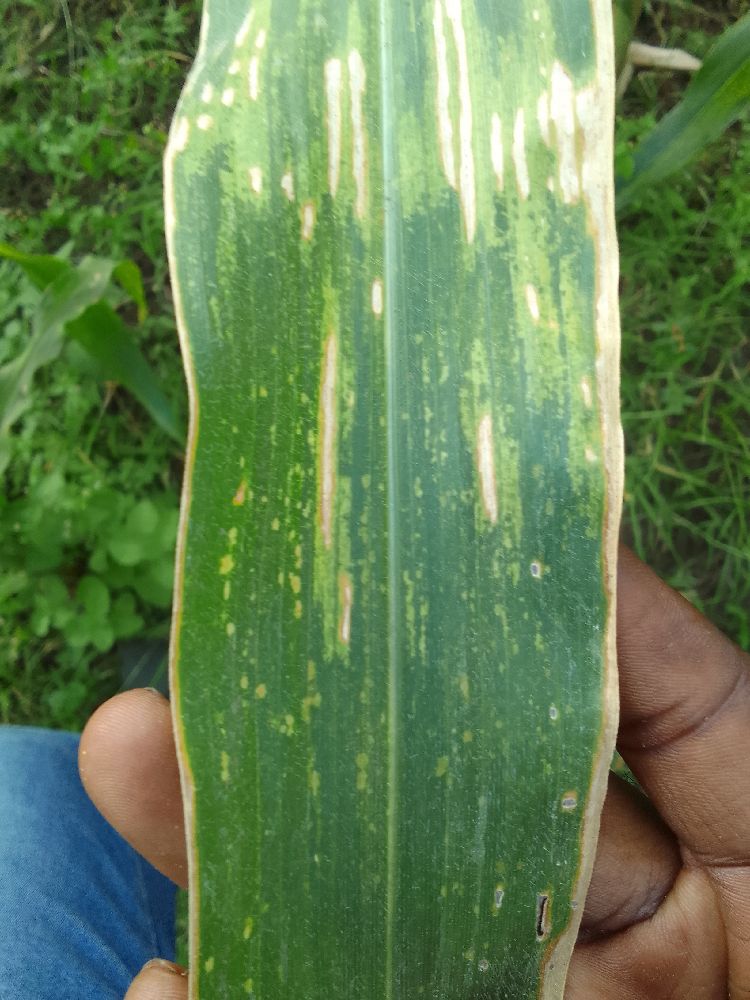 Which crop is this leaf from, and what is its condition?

maize, maize lethal necrosis
